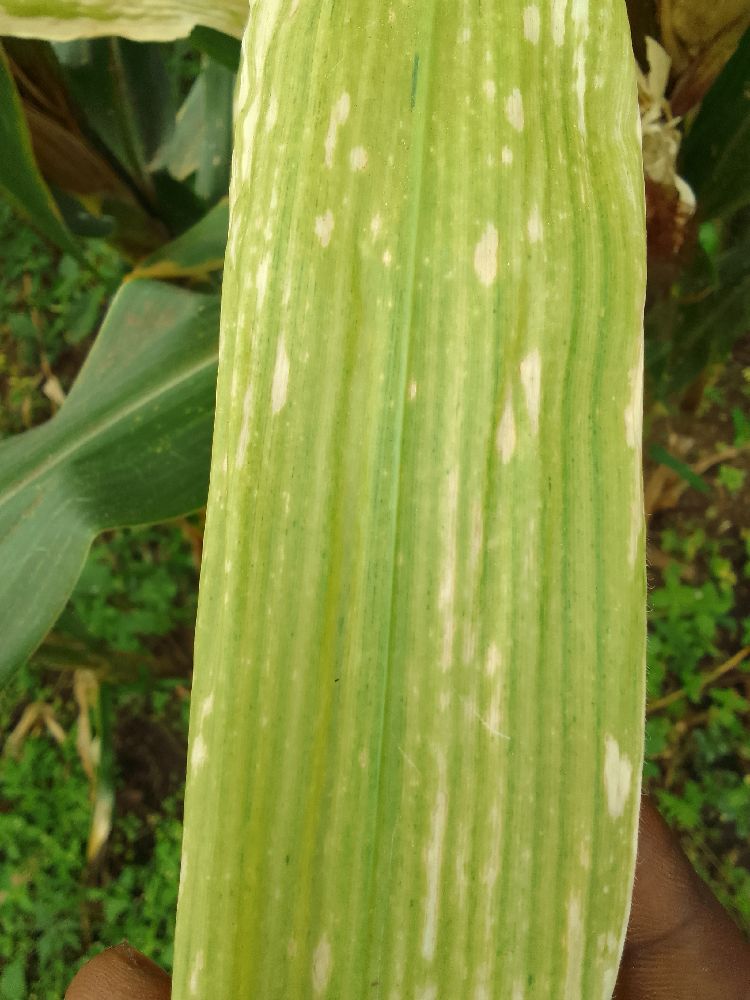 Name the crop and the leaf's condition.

maize, maize lethal necrosis
